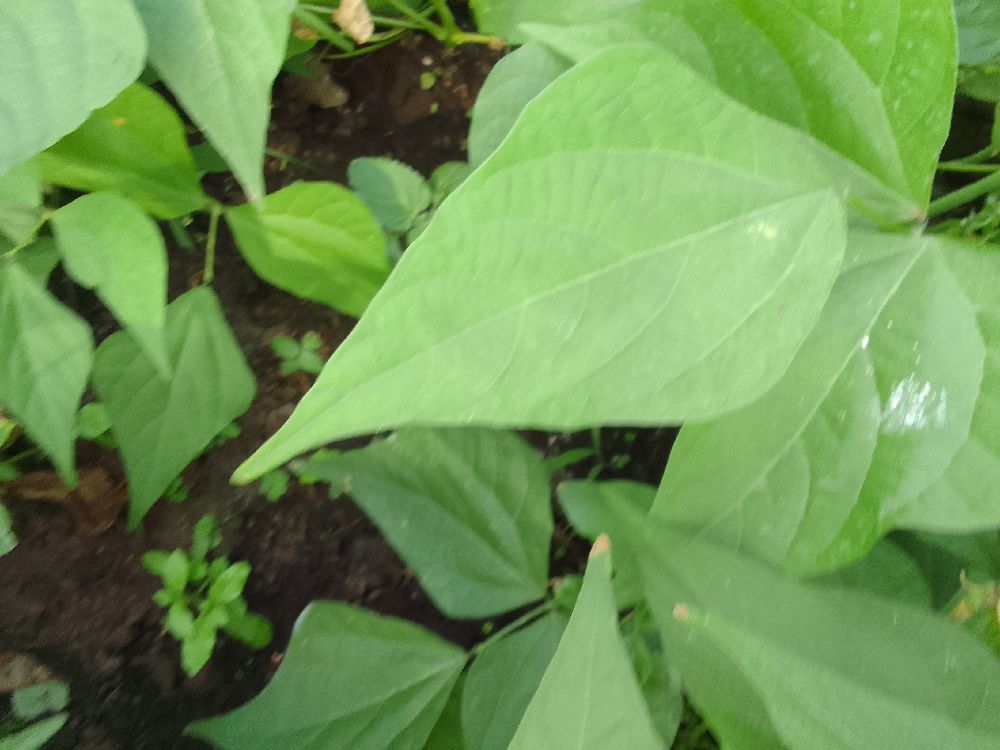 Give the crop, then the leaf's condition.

common bean, healthy
